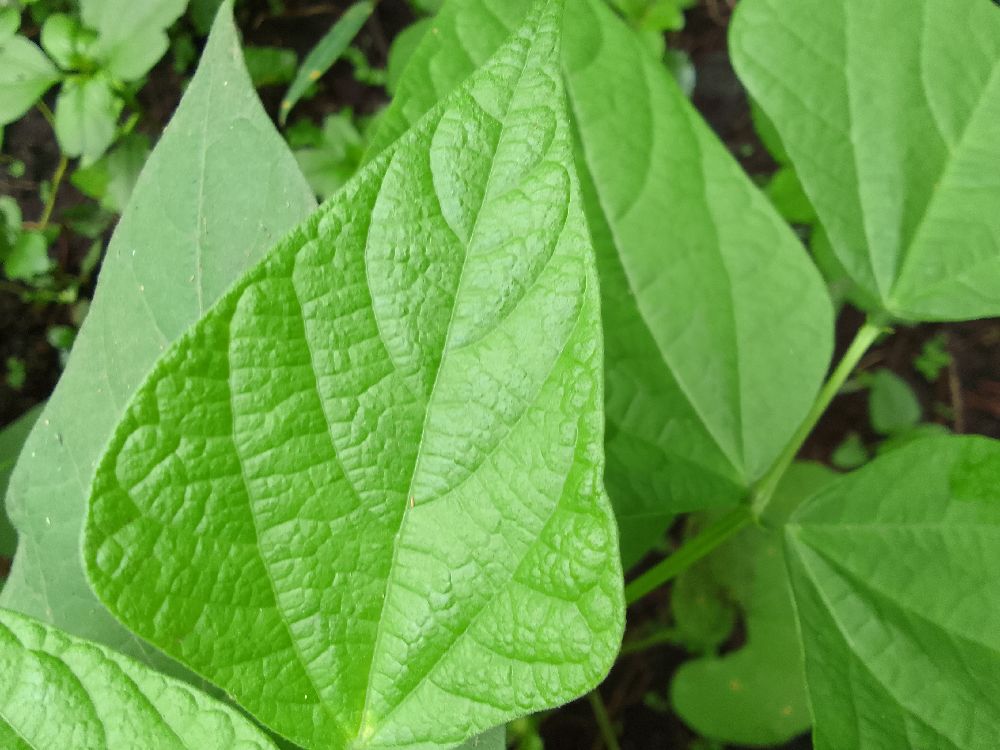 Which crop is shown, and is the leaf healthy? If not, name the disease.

common bean, healthy
